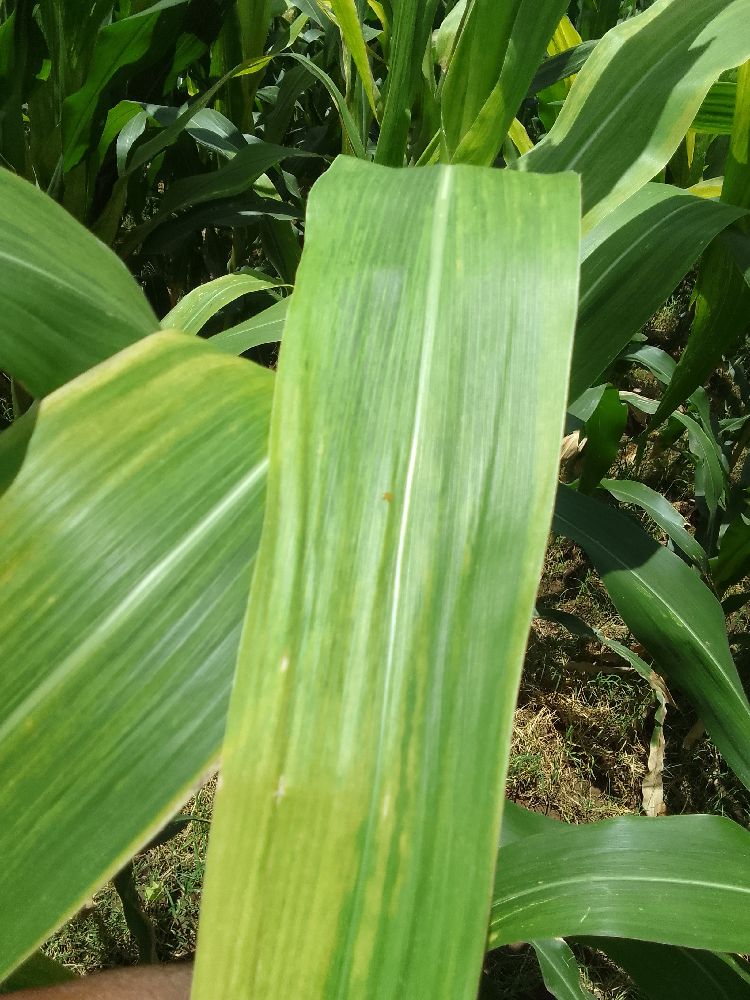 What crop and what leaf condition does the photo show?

maize, maize lethal necrosis
